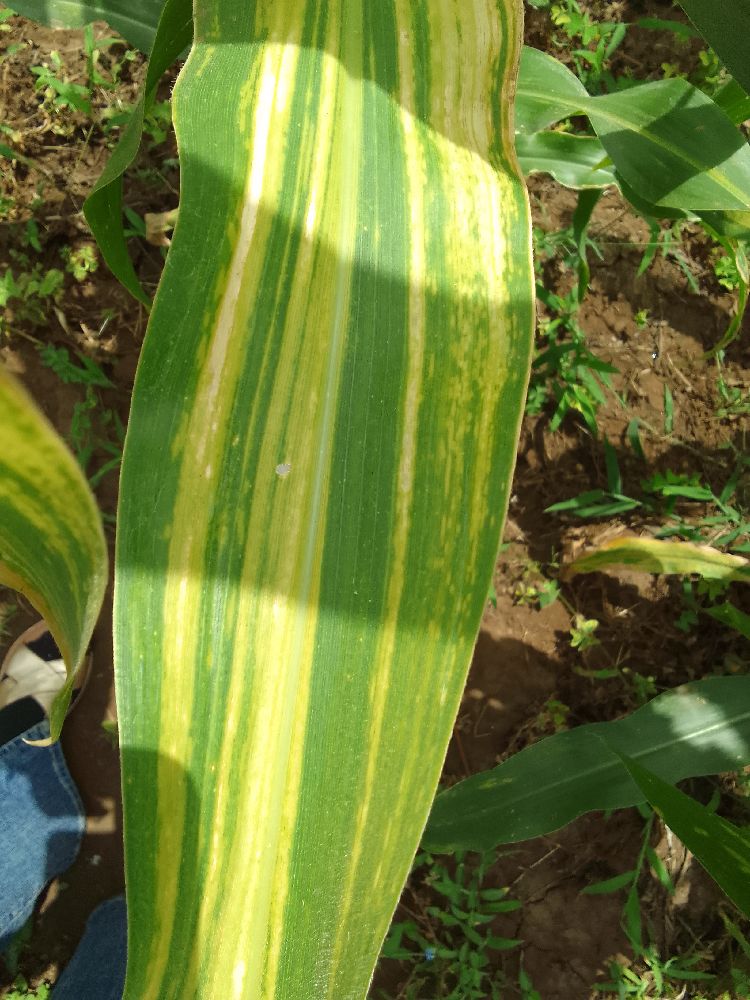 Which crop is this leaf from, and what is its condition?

maize, maize lethal necrosis
